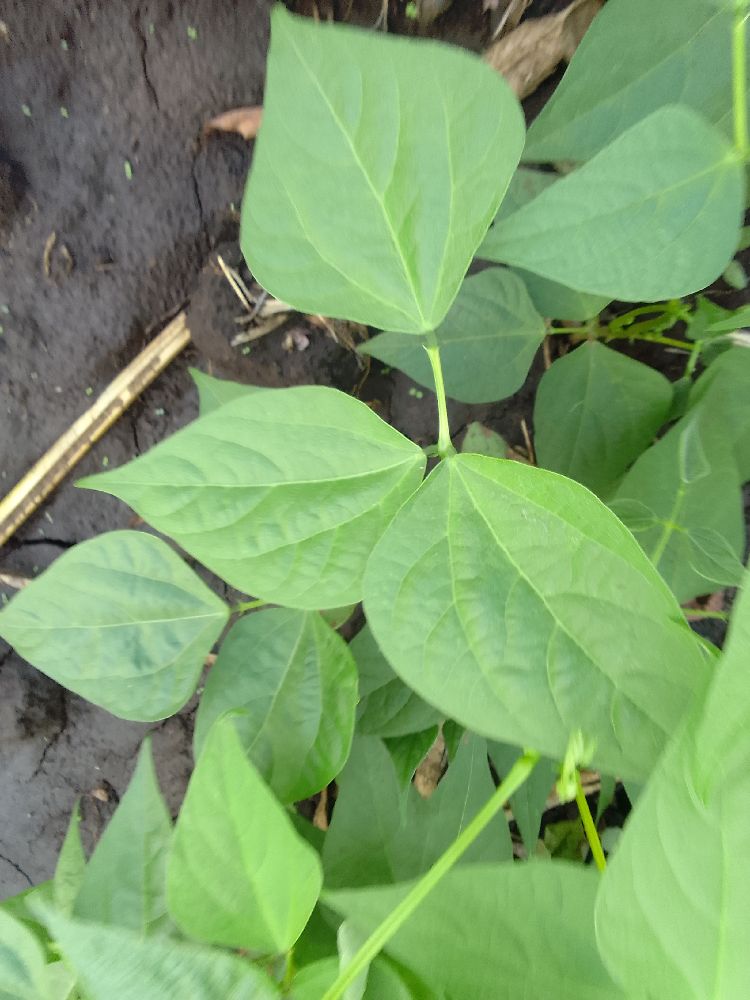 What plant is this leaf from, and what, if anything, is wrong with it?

common bean, healthy
